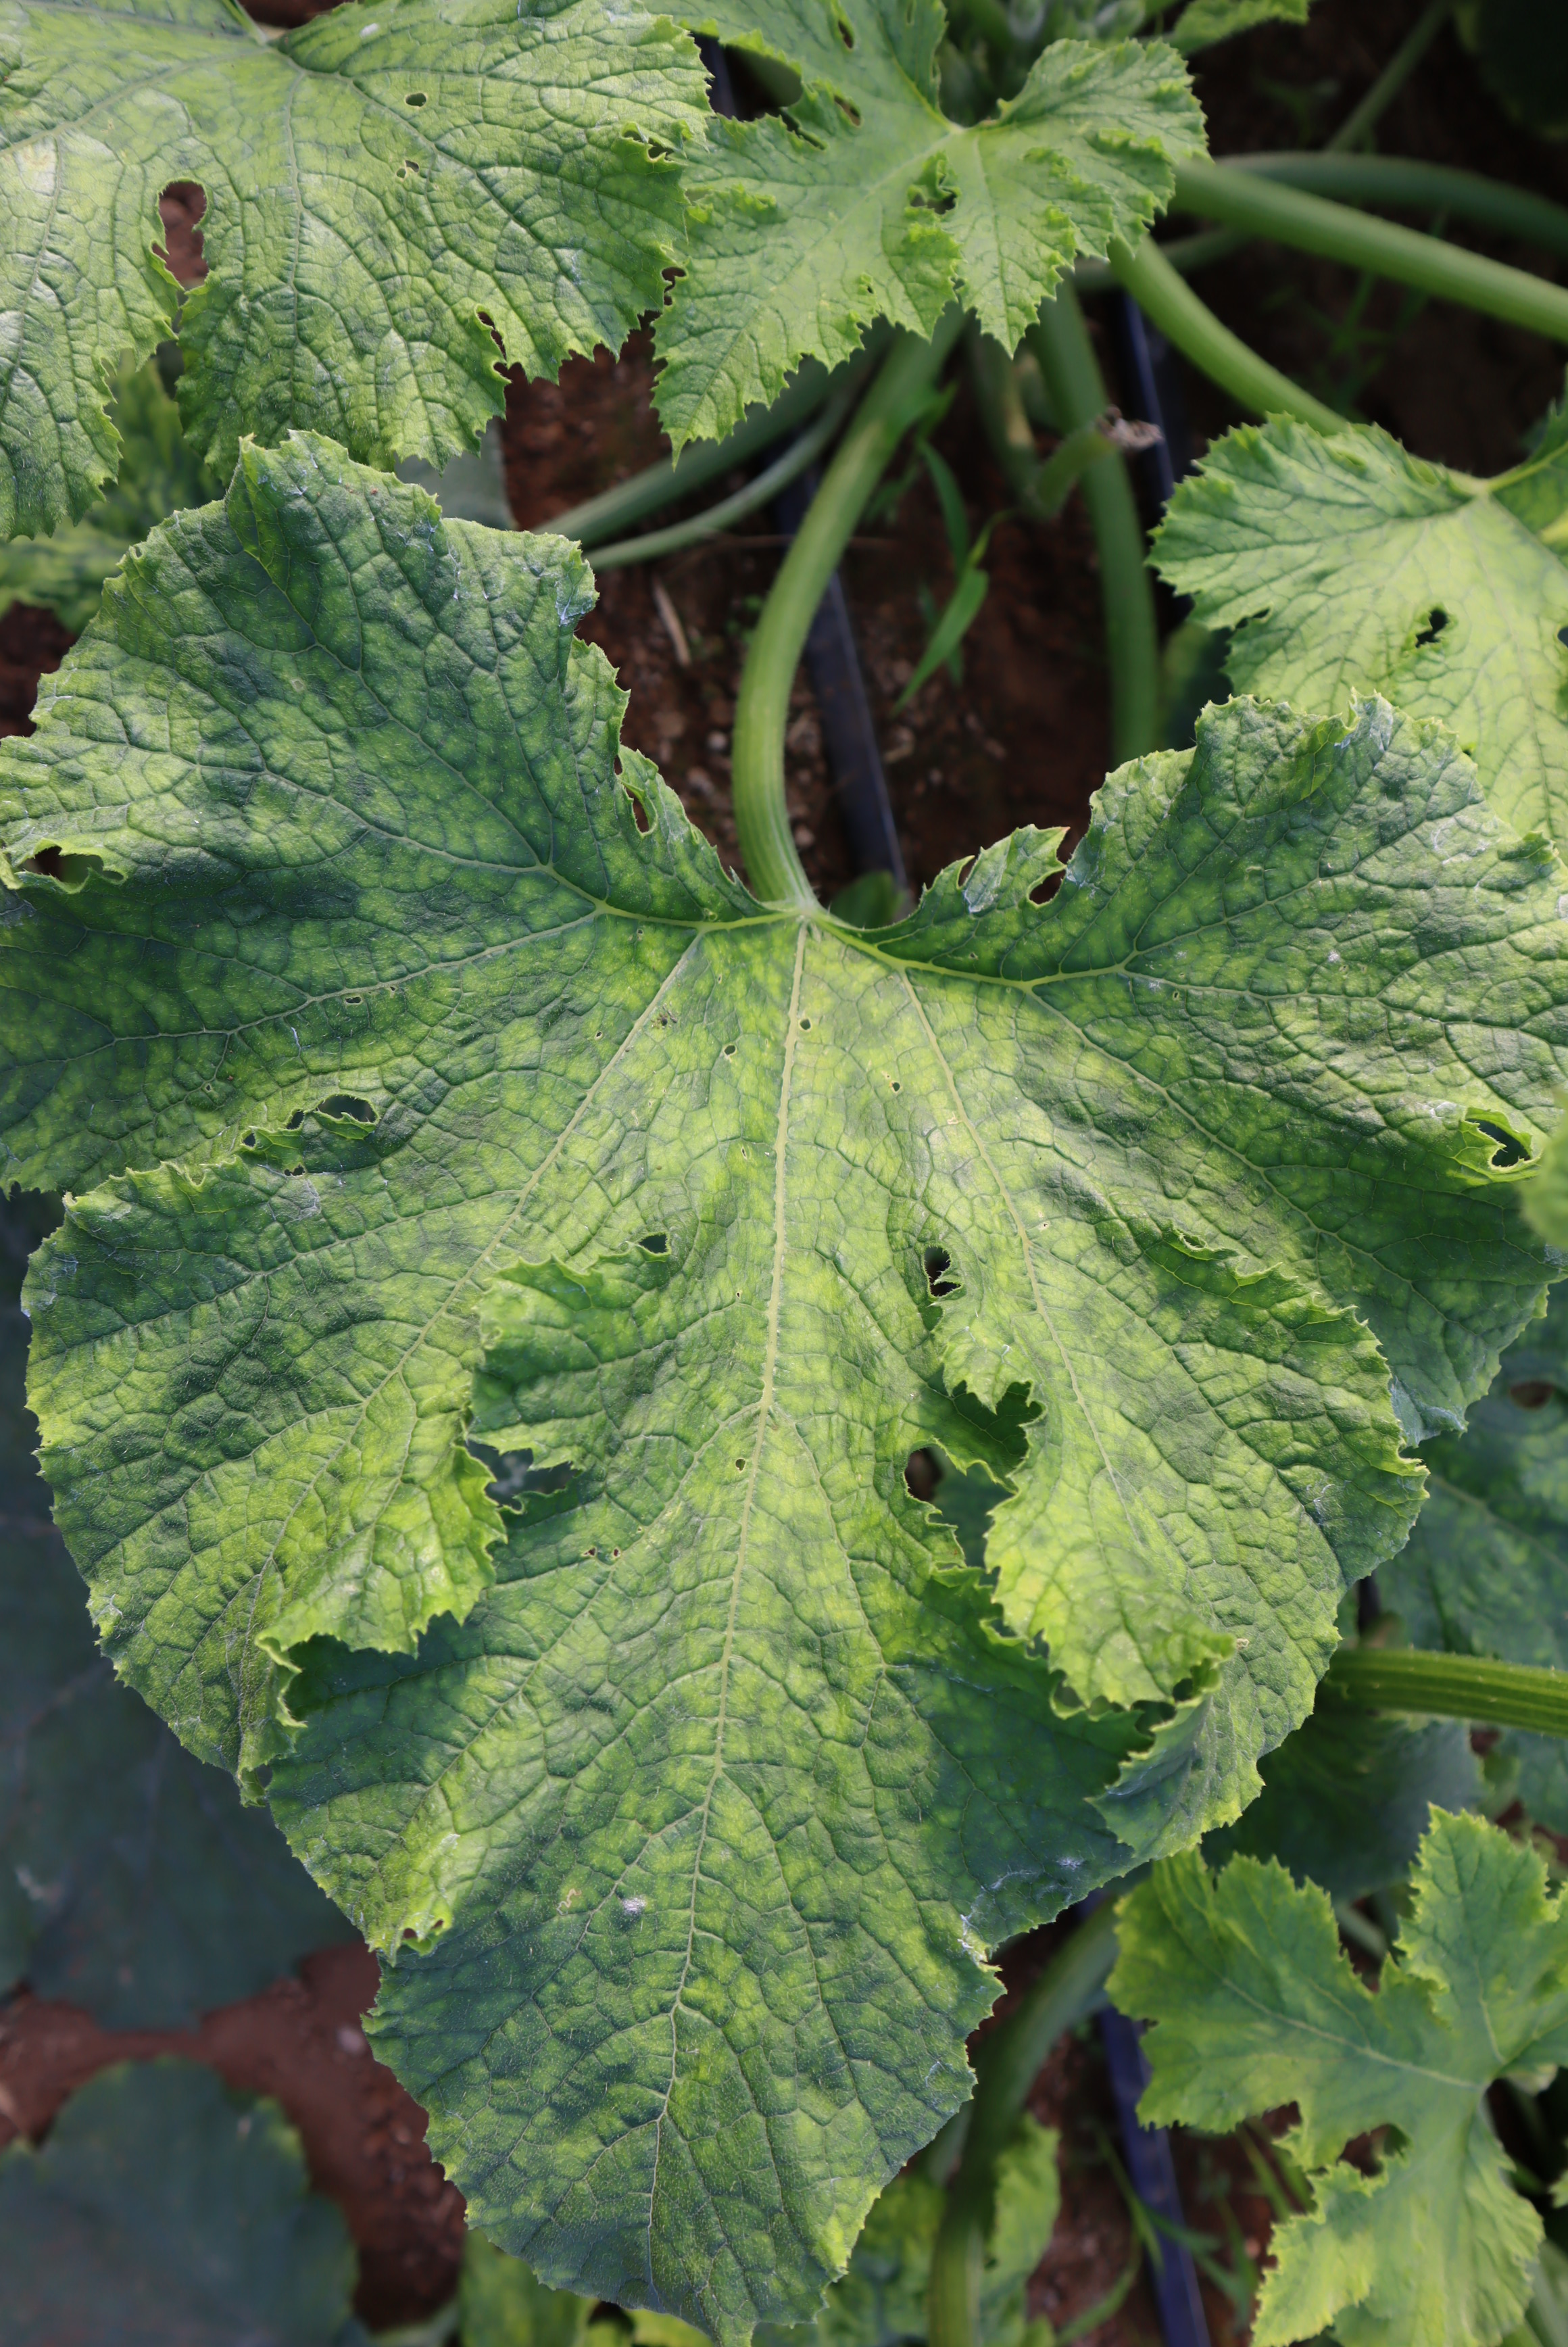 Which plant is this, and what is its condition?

zucchini, virosis
